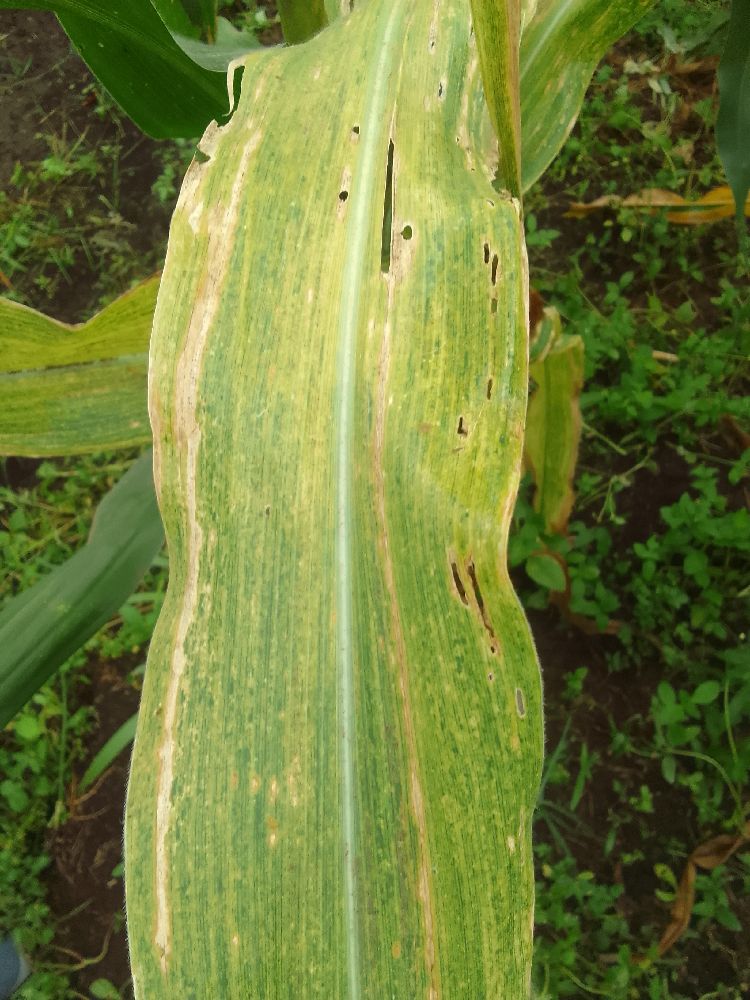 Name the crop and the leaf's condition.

maize, maize lethal necrosis
